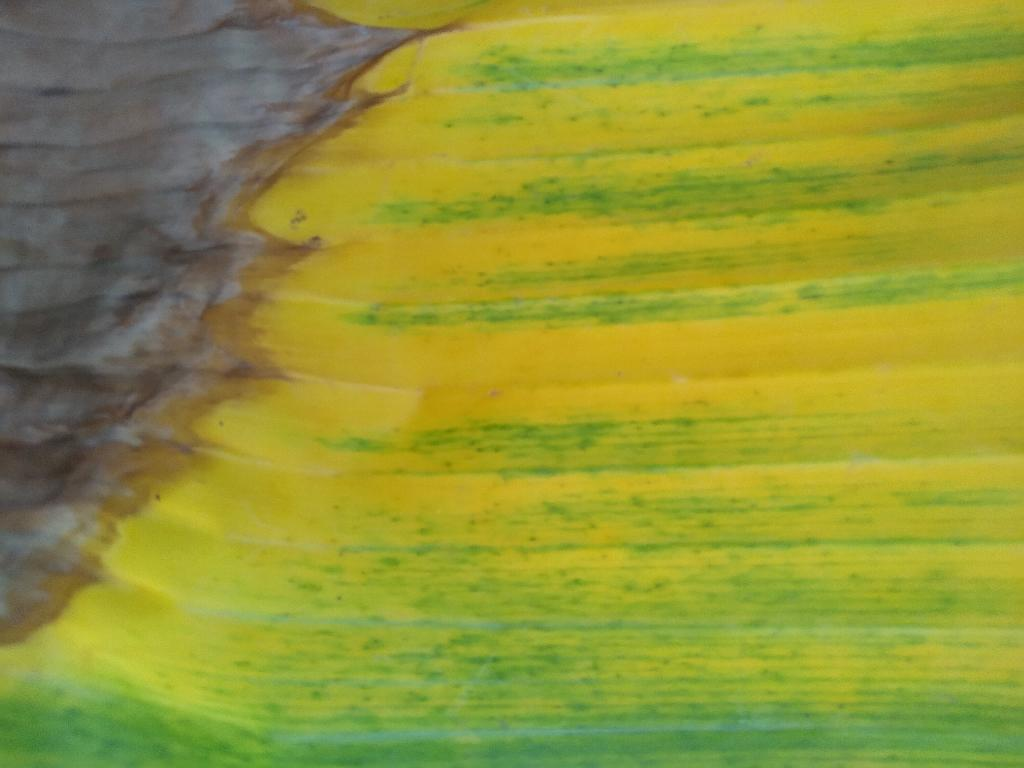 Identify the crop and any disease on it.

banana, fusarium wilt race 1
